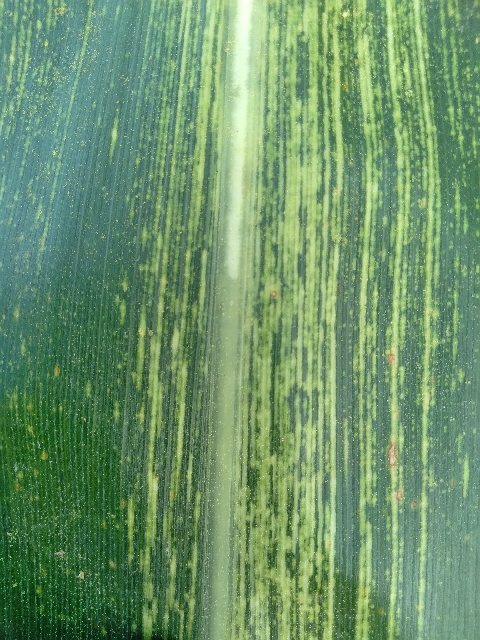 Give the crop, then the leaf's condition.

maize, maize streak virus
